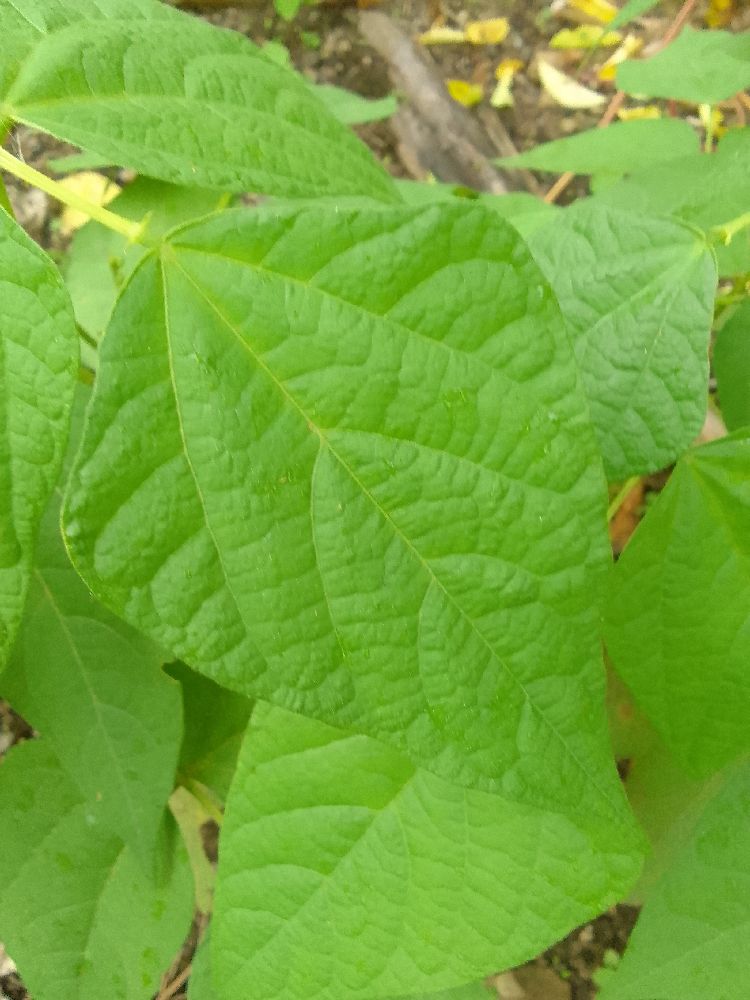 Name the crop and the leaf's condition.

common bean, healthy
